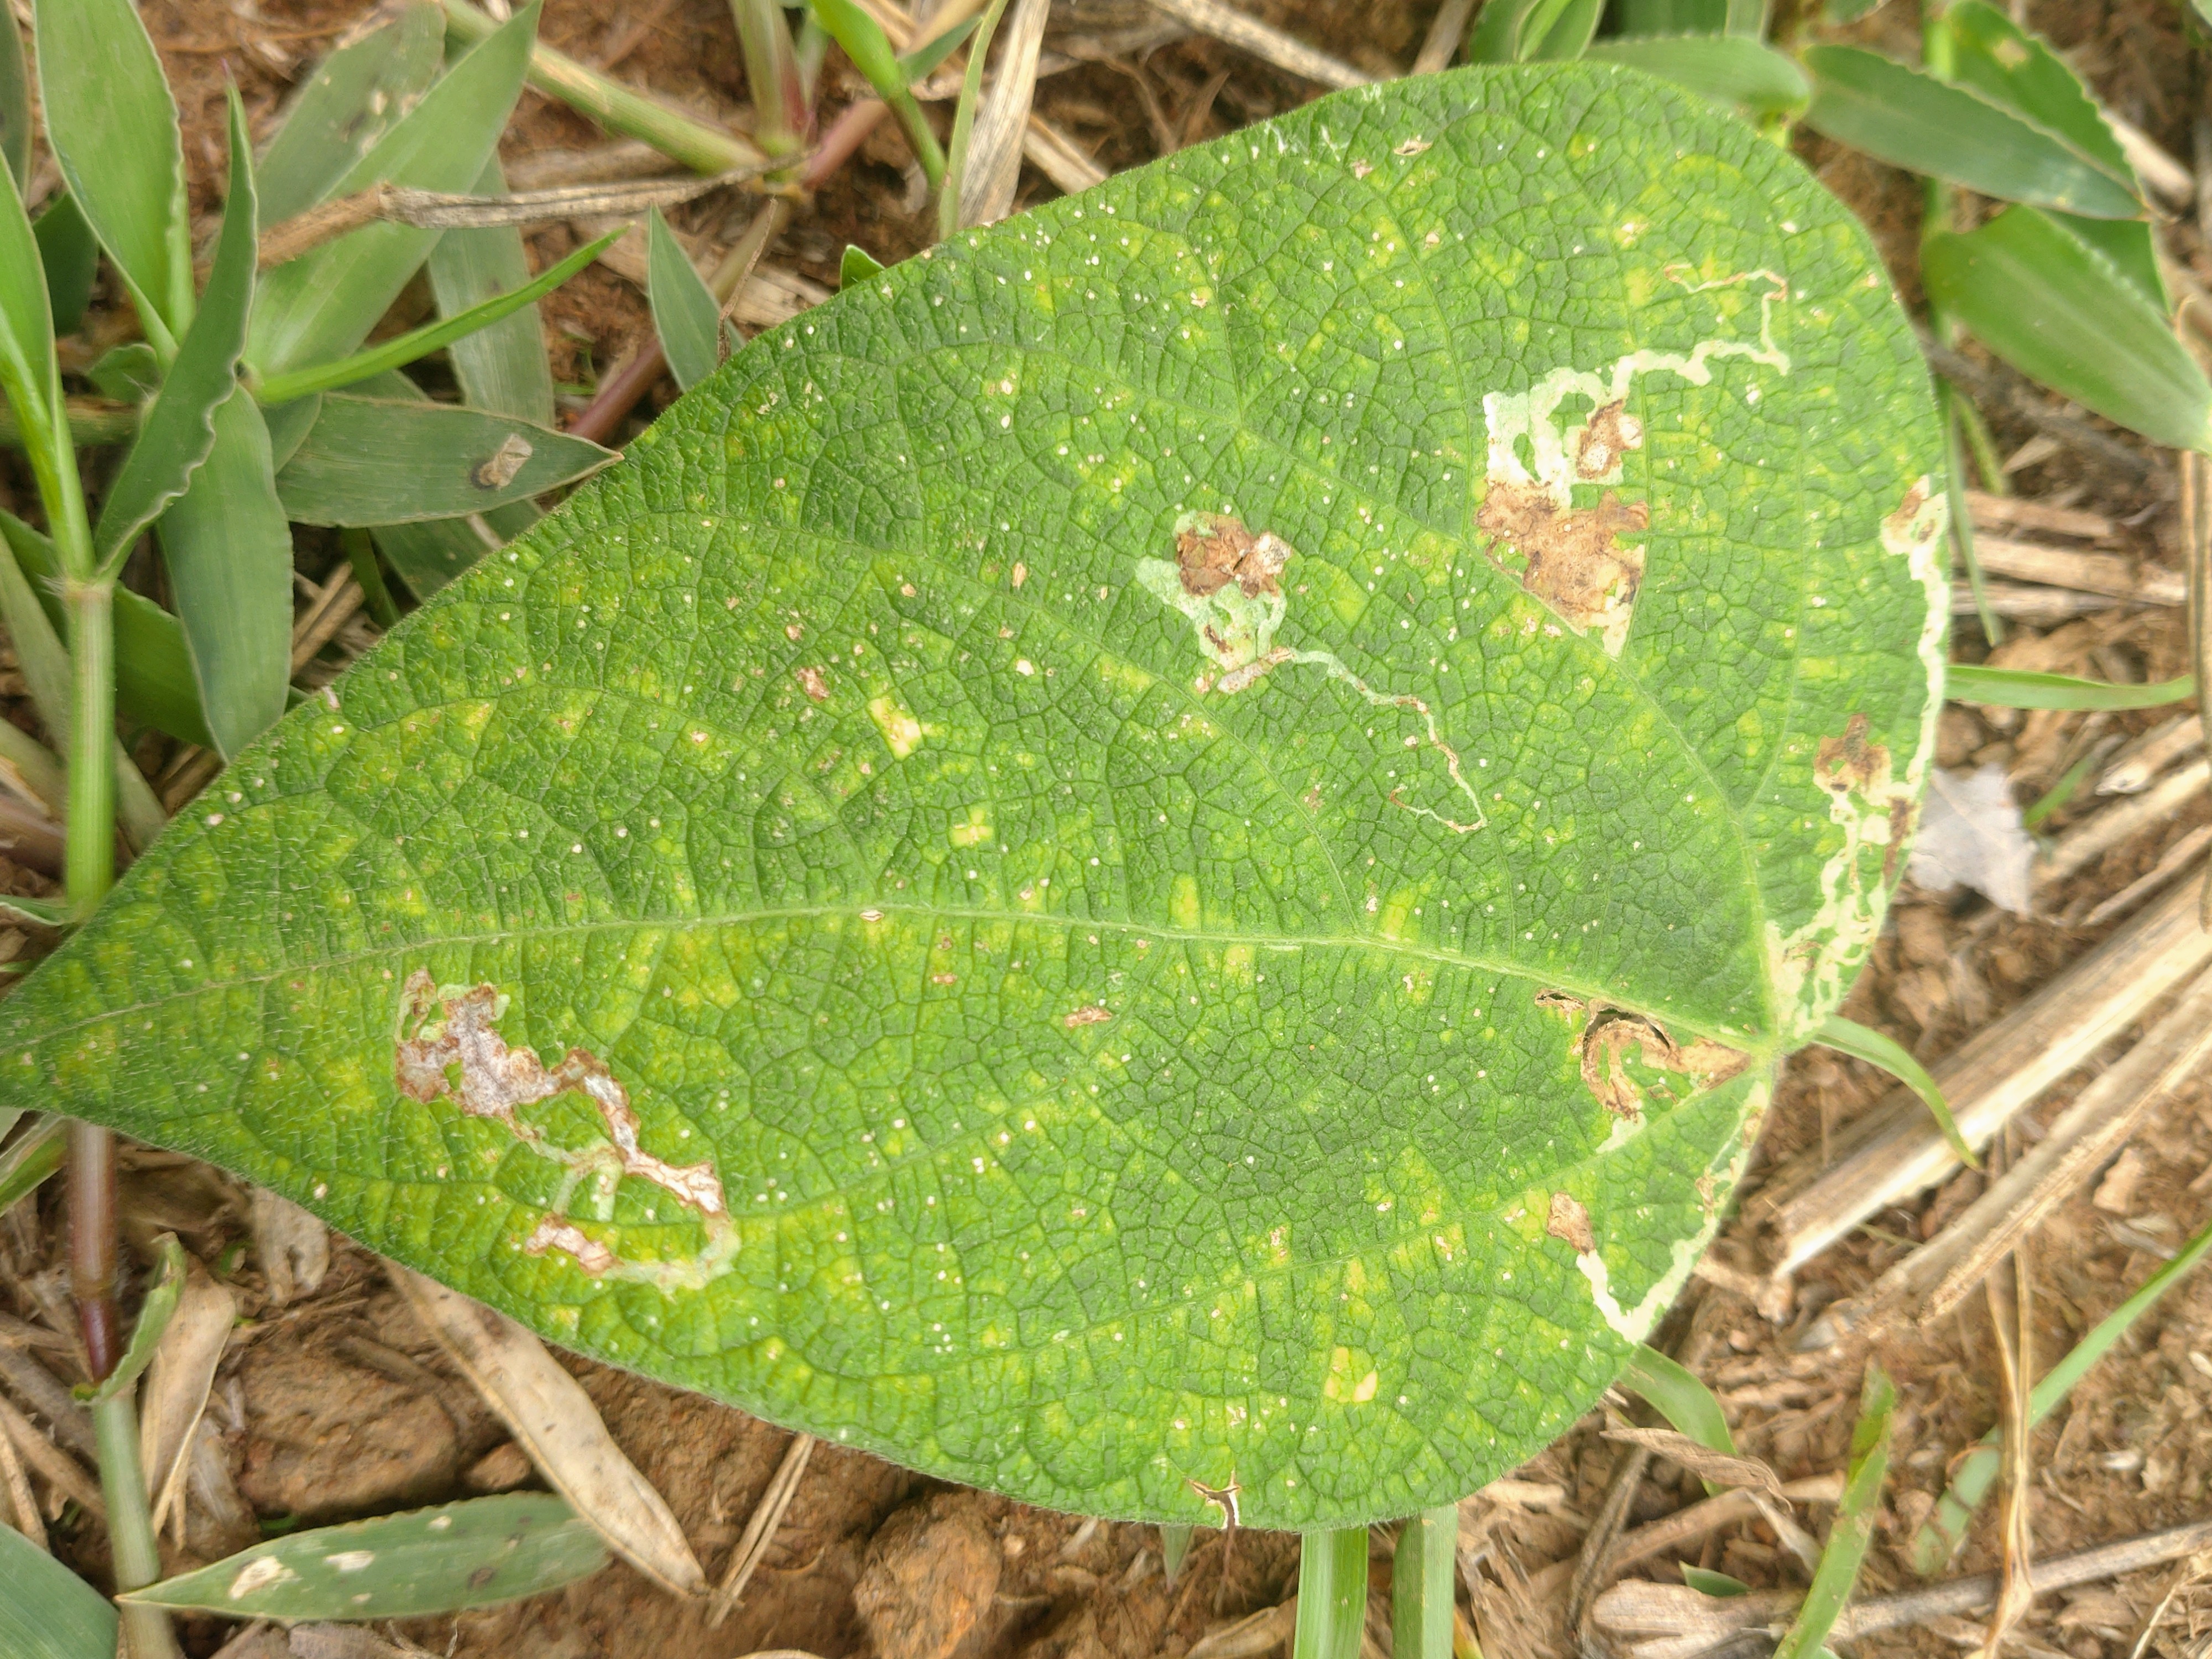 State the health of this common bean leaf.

rust
